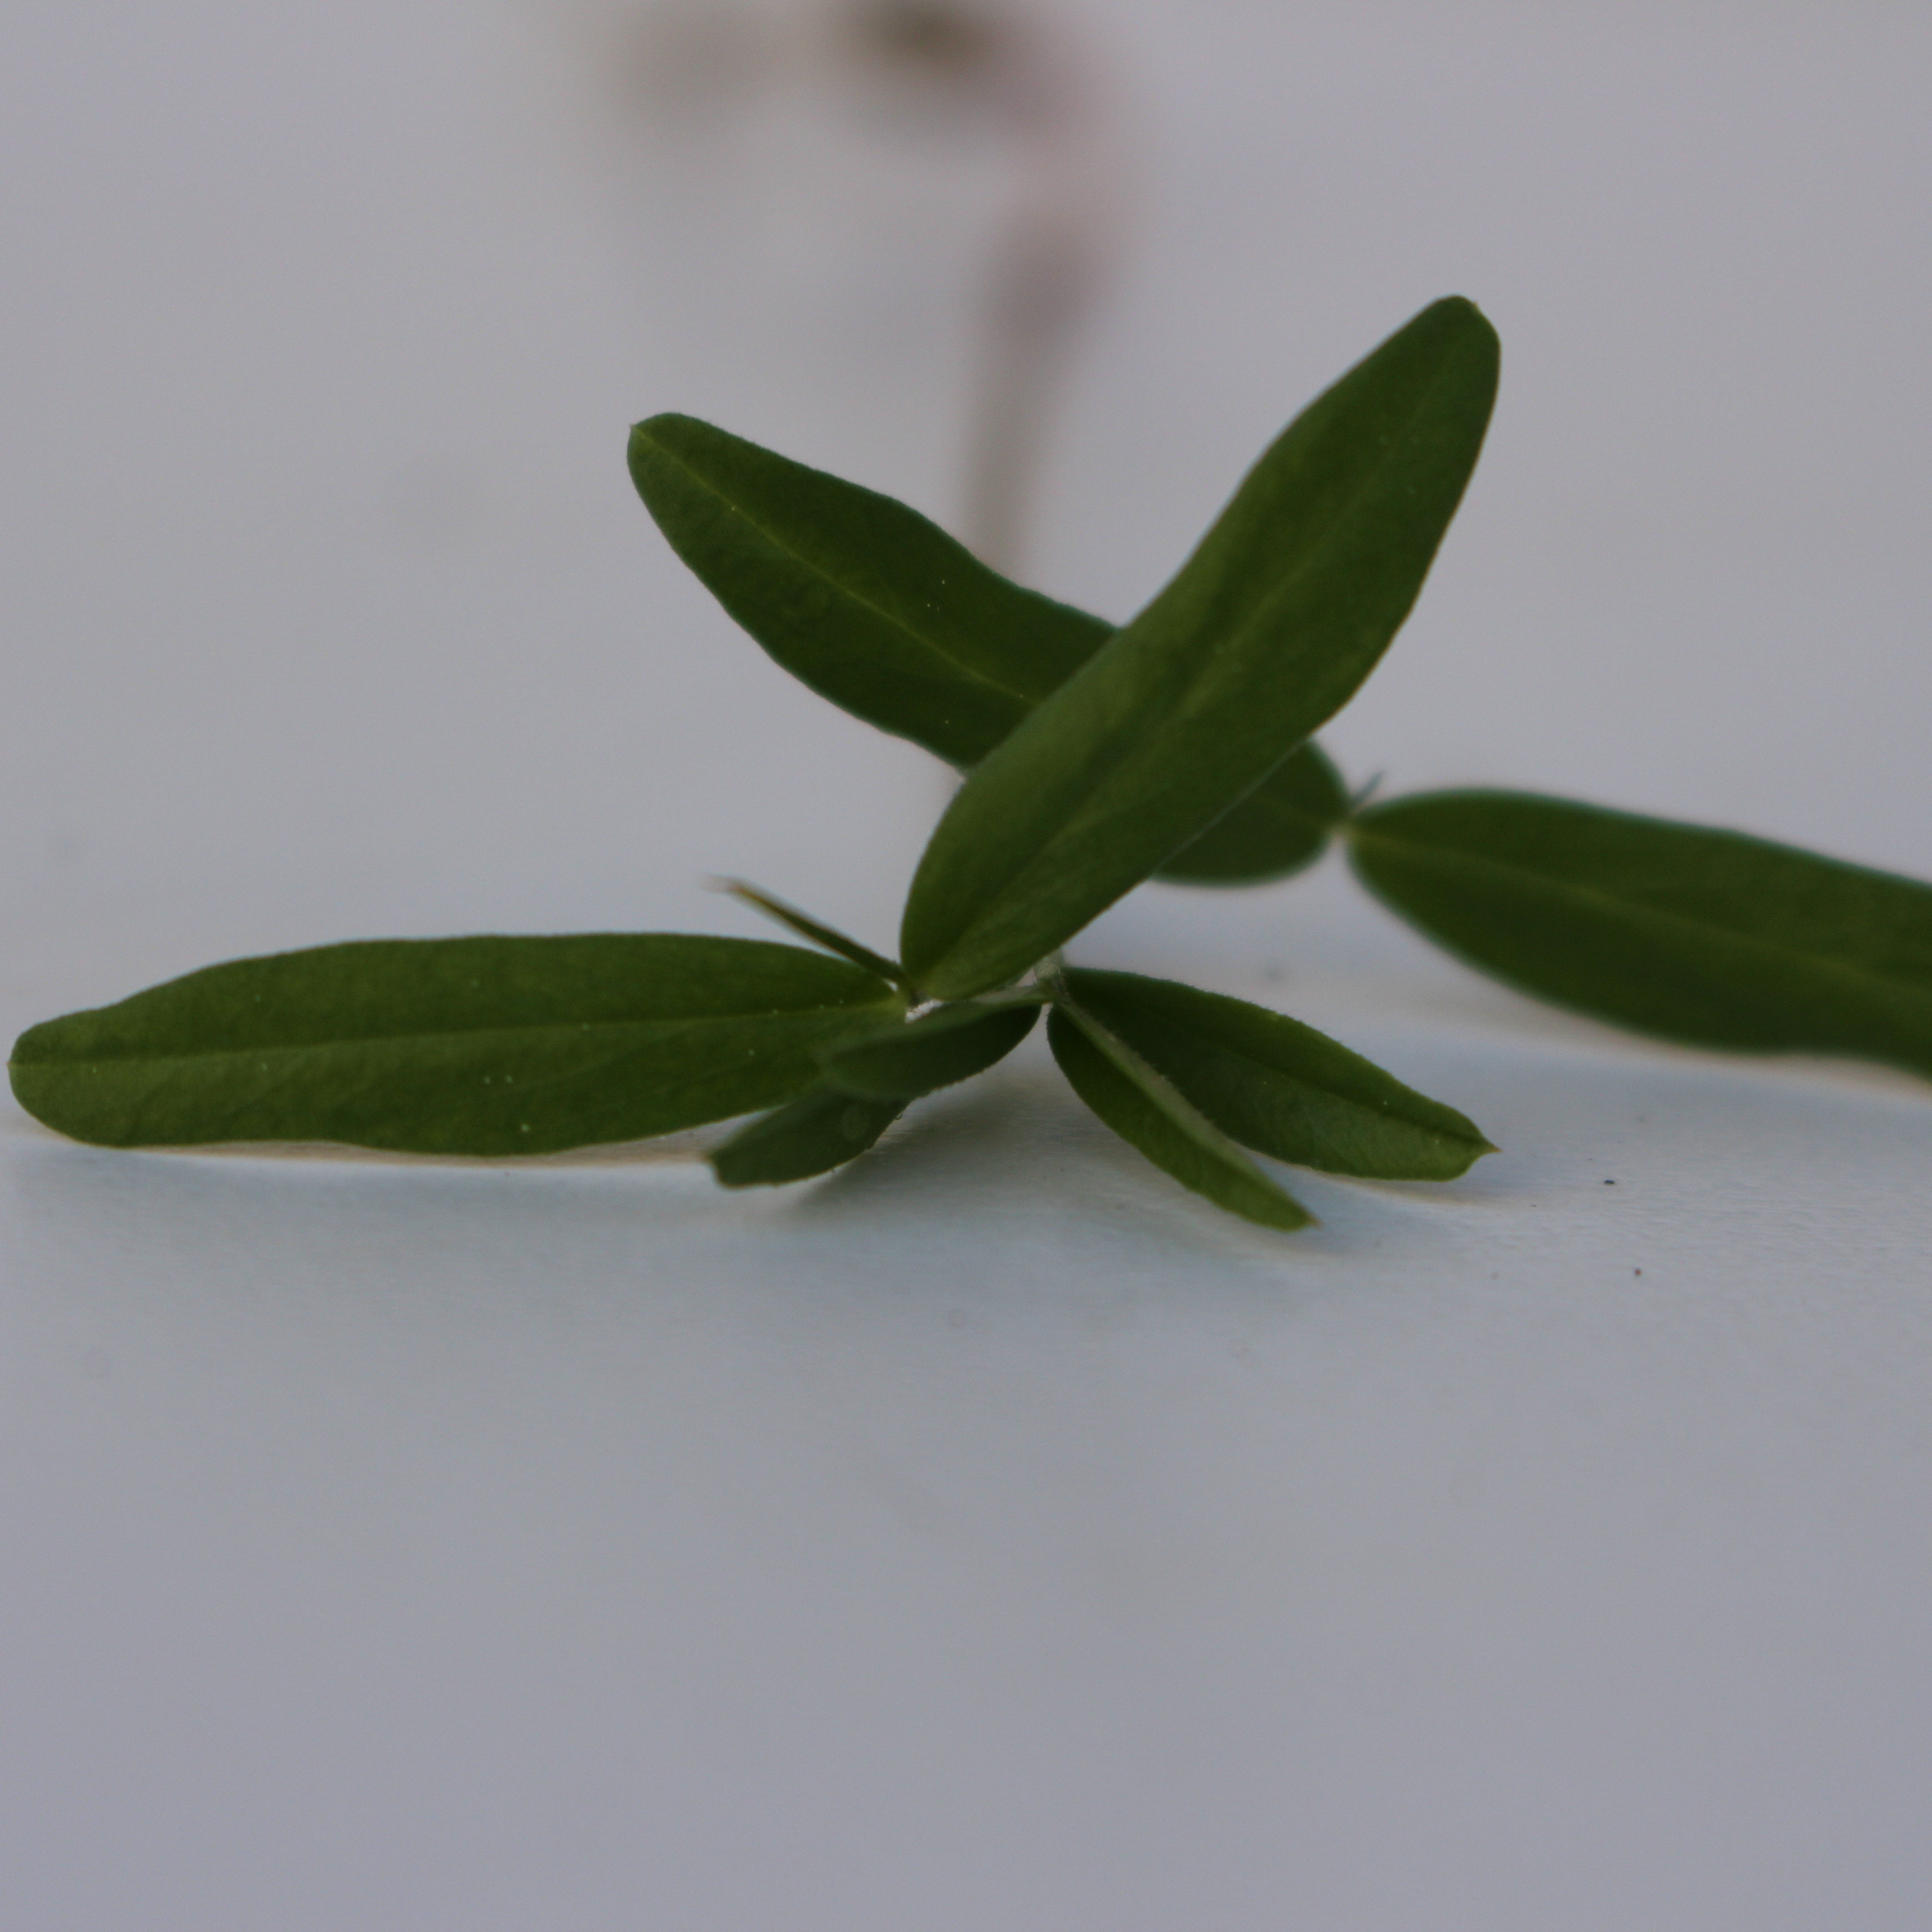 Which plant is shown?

Vicia sativa
